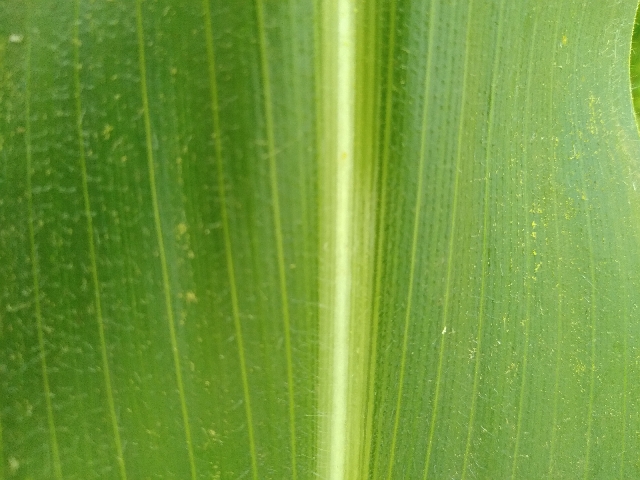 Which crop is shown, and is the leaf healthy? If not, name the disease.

maize, healthy
